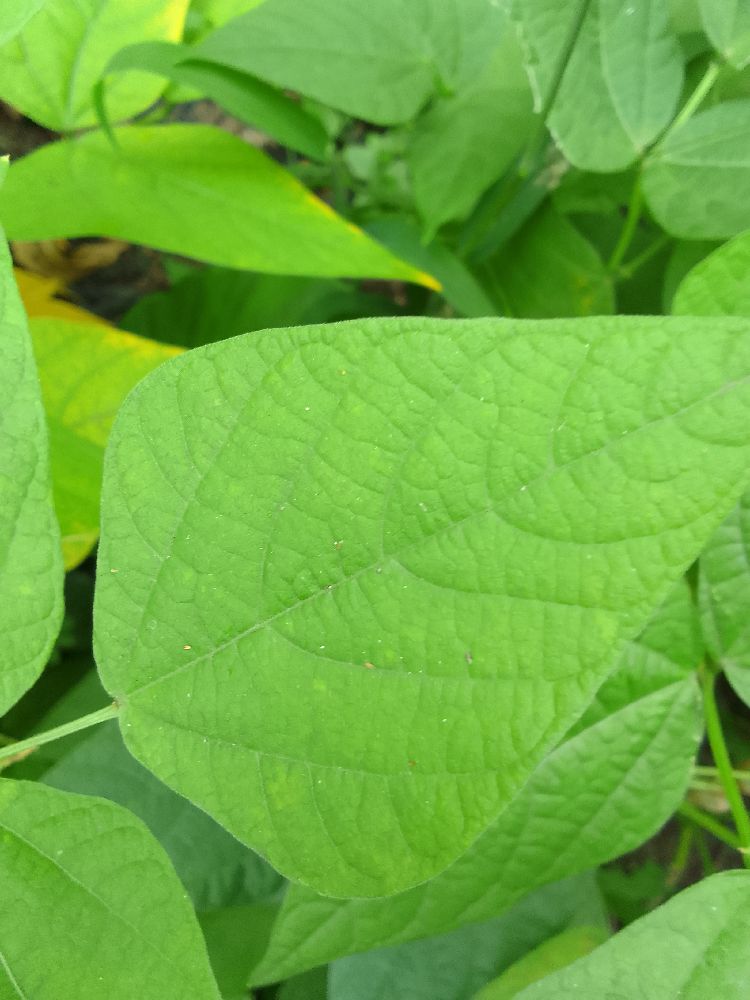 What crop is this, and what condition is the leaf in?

common bean, healthy
